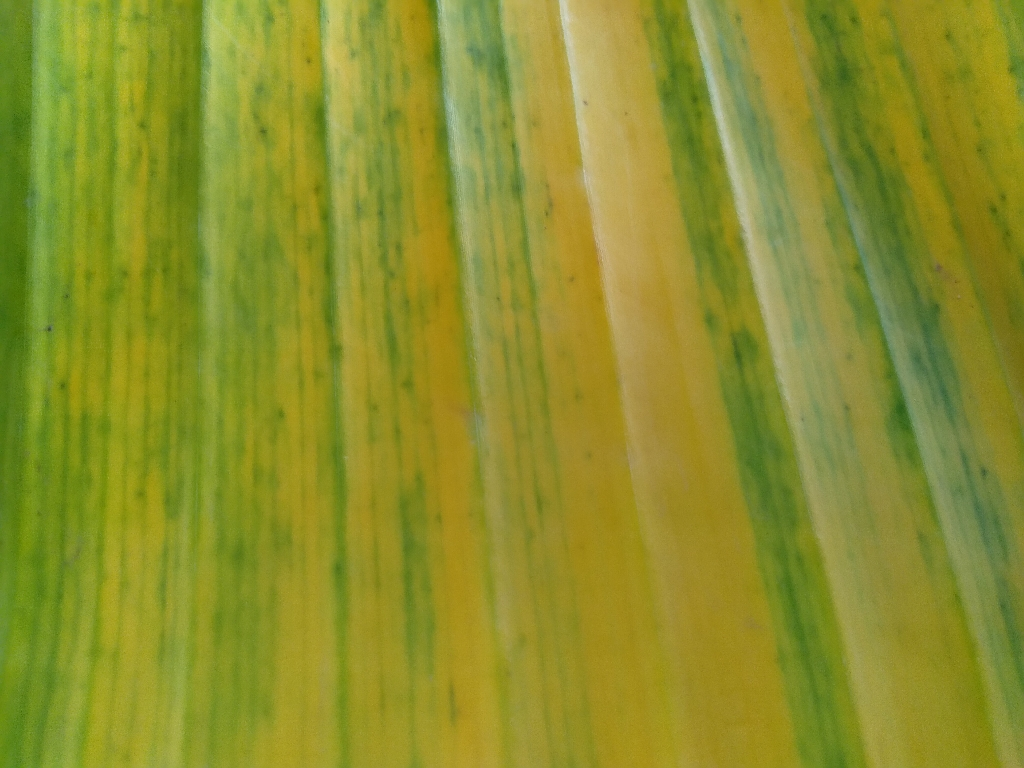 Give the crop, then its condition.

banana, fusarium wilt race 1
